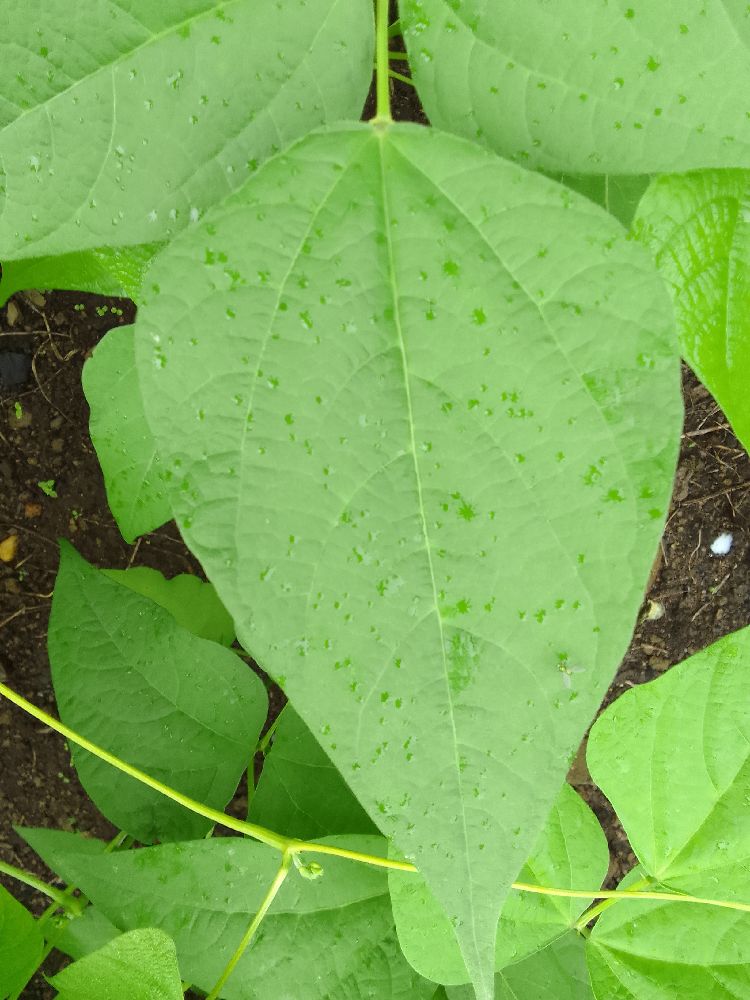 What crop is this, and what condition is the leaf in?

common bean, healthy
